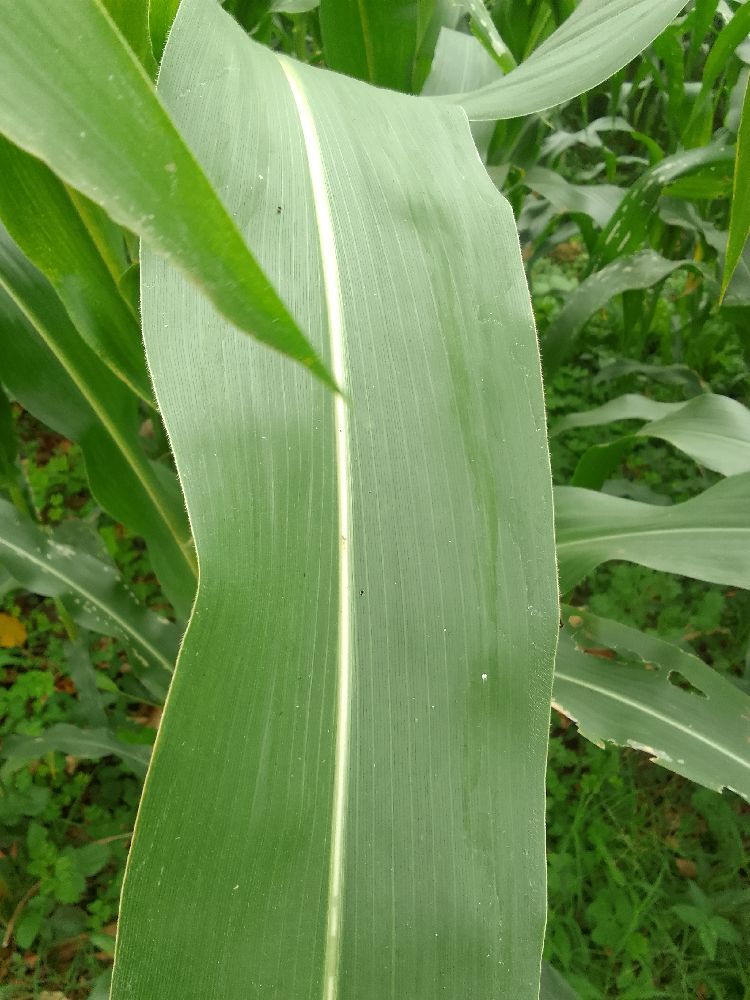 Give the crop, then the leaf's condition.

maize, healthy
